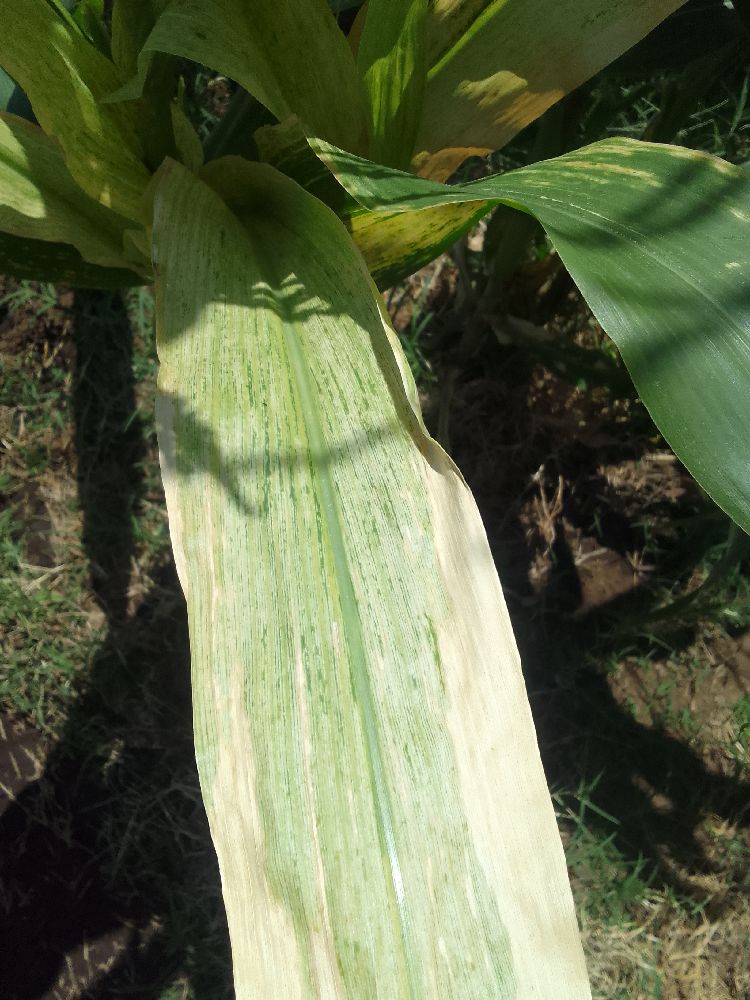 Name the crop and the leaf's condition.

maize, maize lethal necrosis
